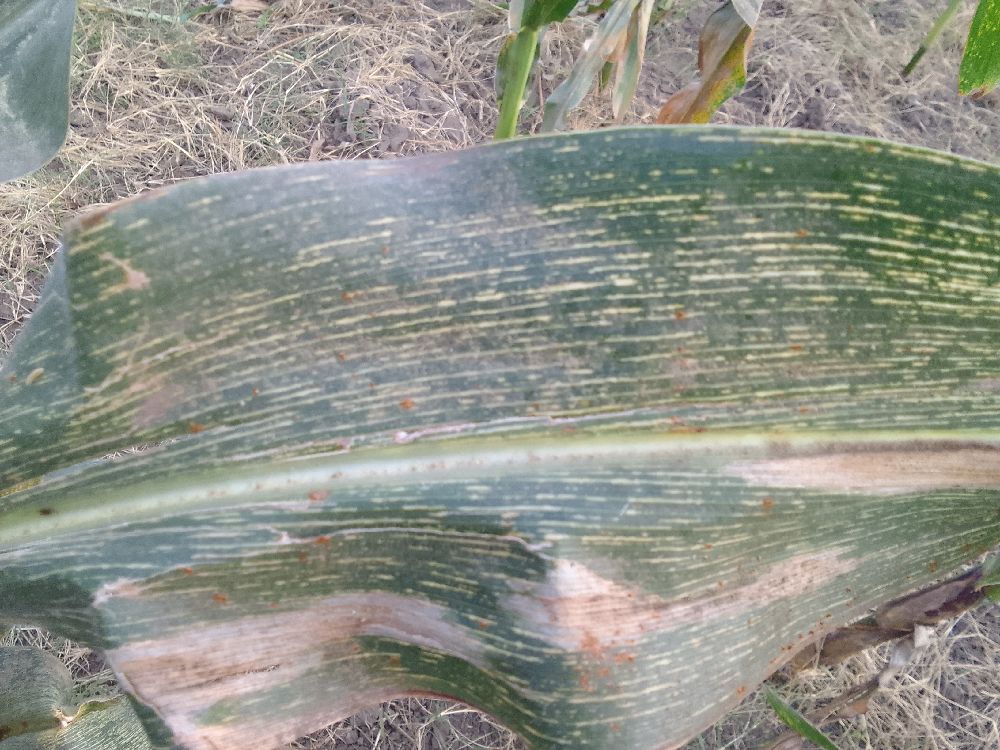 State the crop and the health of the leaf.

maize, maize streak virus
